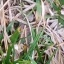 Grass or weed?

grass
